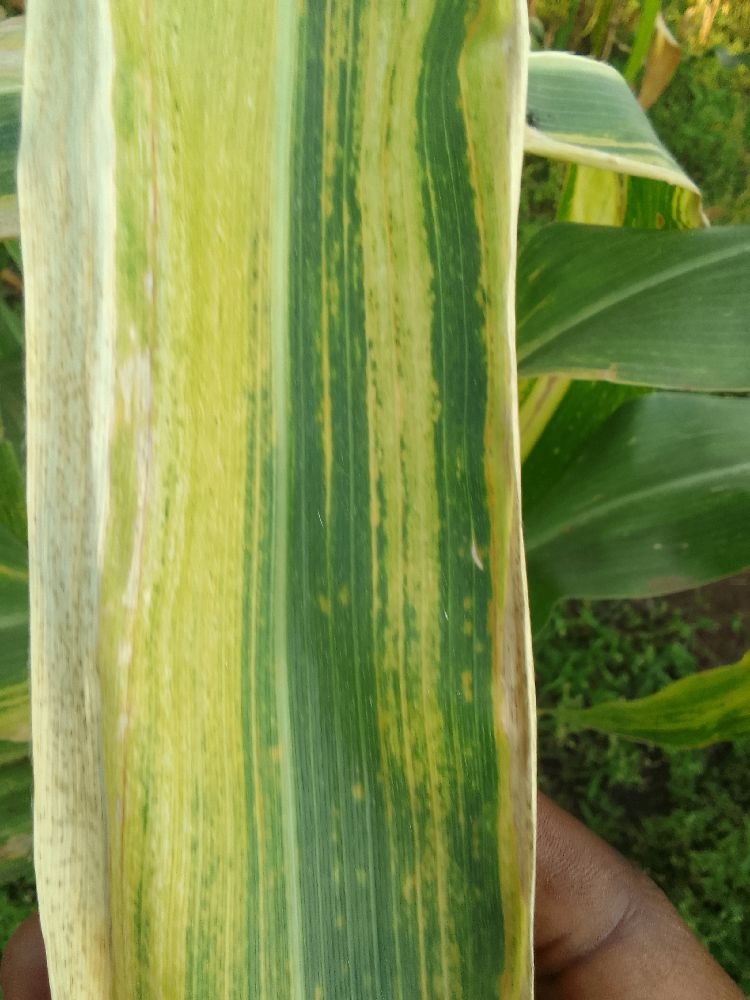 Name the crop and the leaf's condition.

maize, maize lethal necrosis
